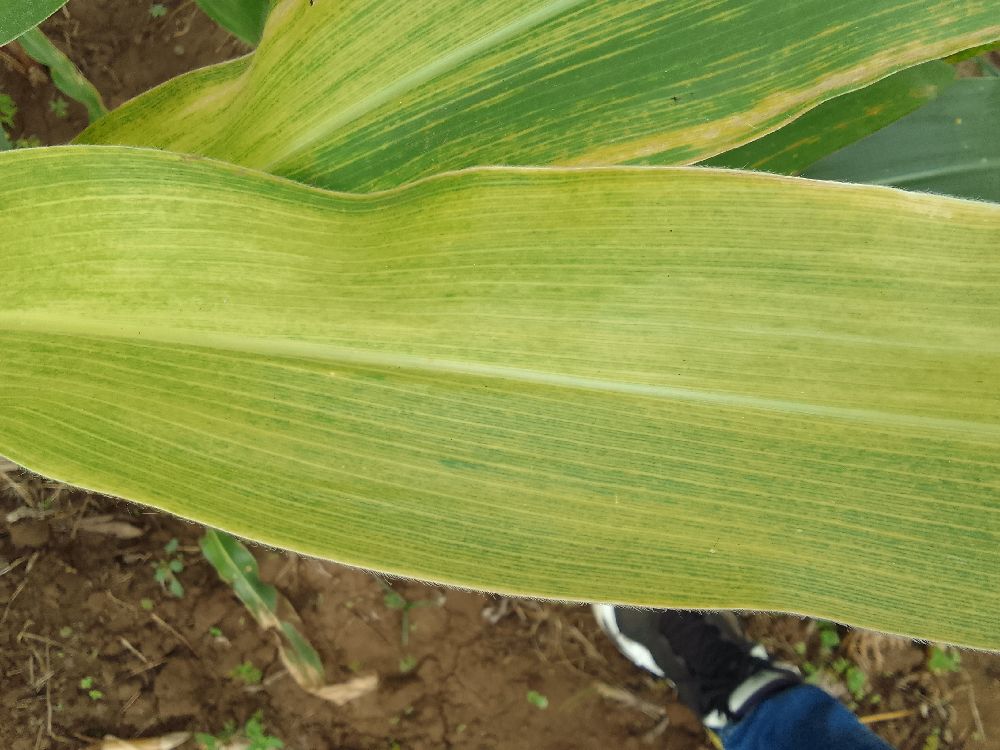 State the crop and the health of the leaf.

maize, maize lethal necrosis
